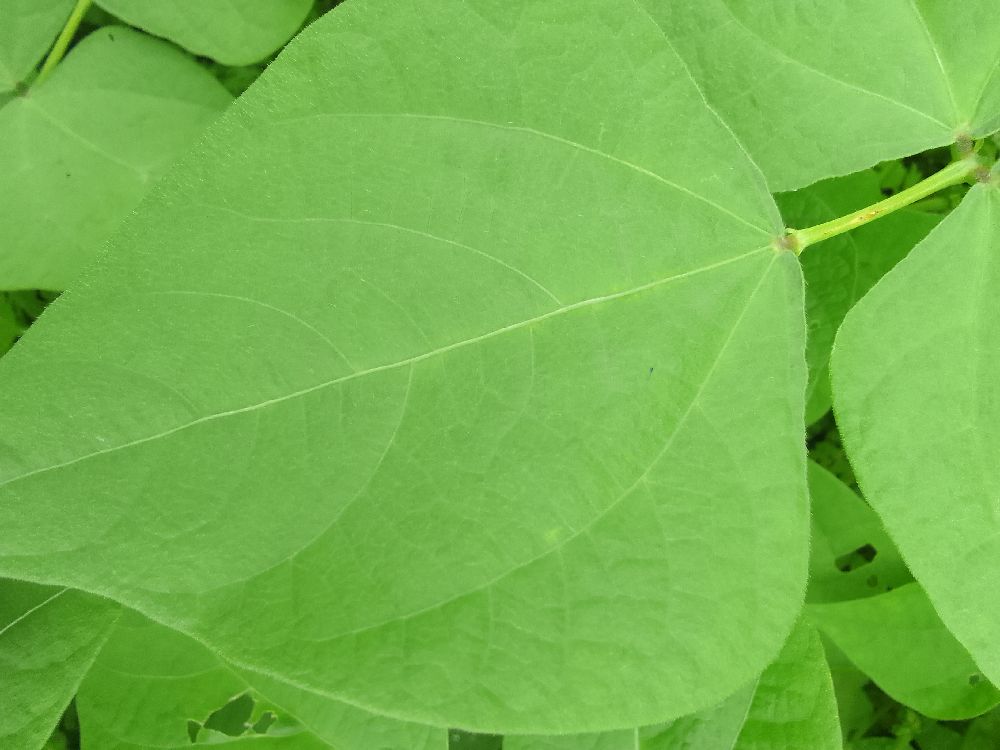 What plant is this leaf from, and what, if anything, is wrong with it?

common bean, healthy
